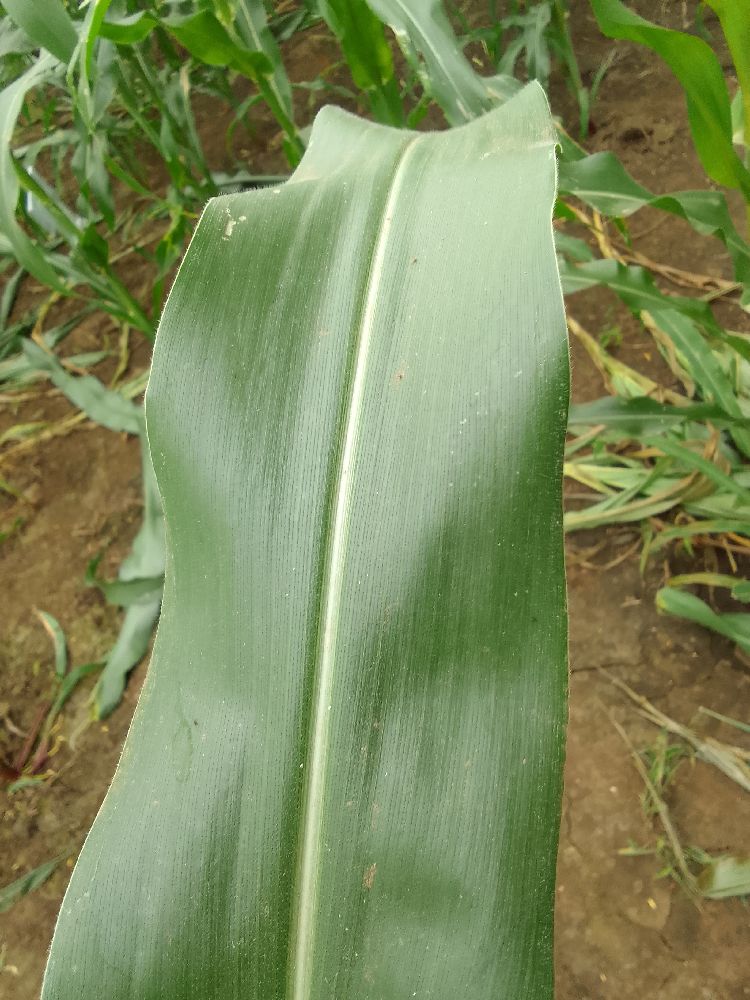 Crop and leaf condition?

maize, healthy
